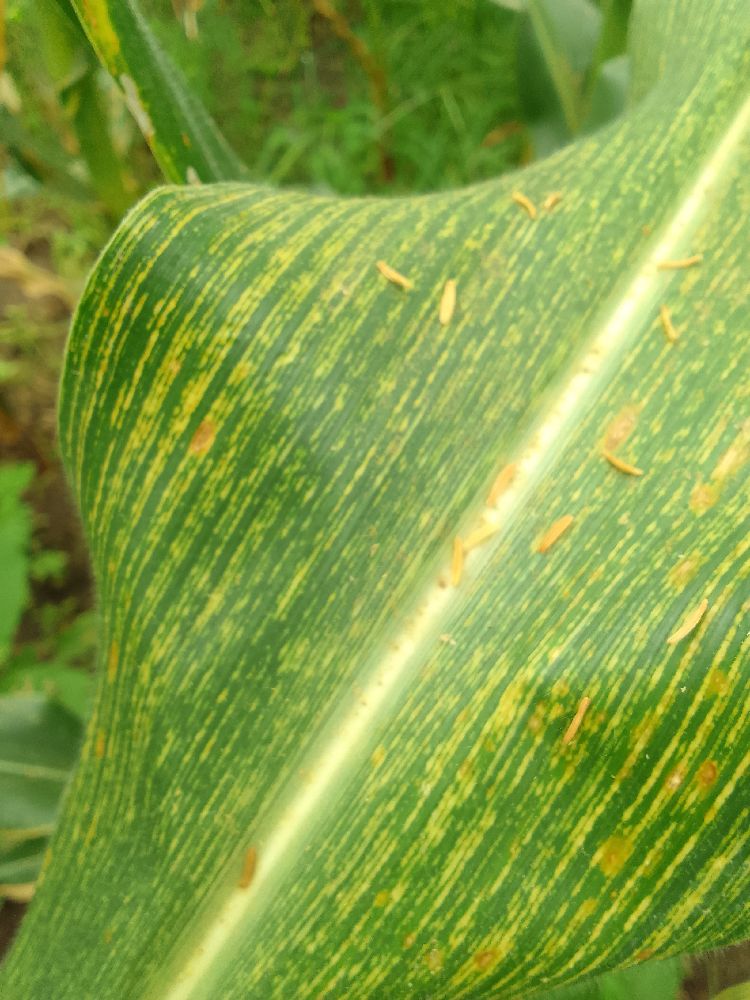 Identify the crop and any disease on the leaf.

maize, maize streak virus
